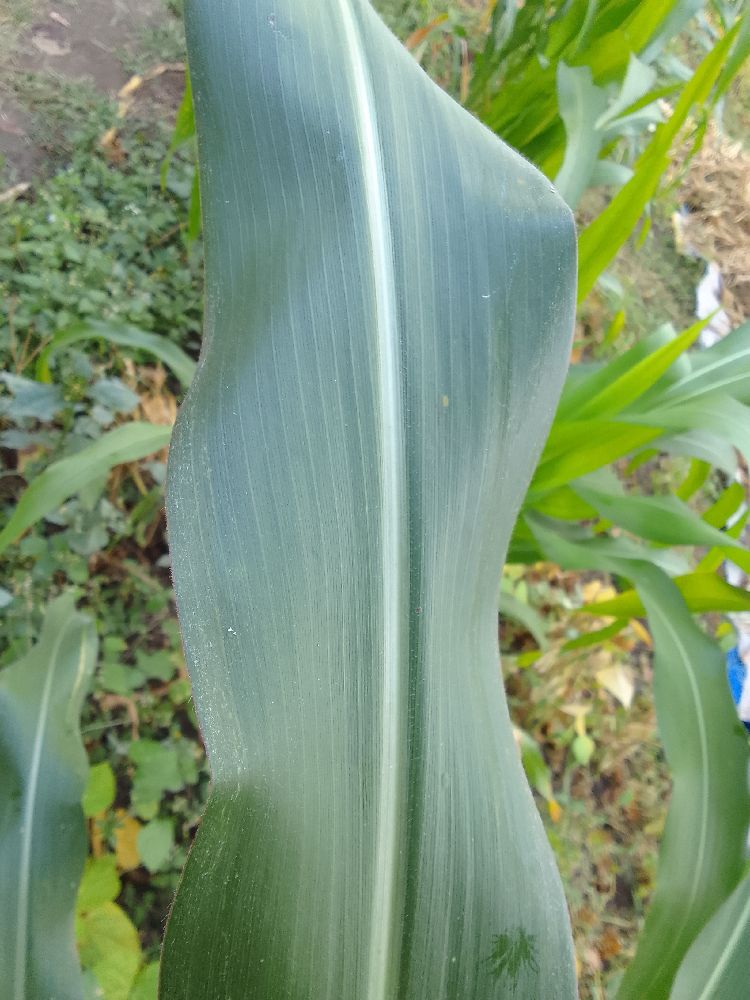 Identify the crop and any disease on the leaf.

maize, healthy
